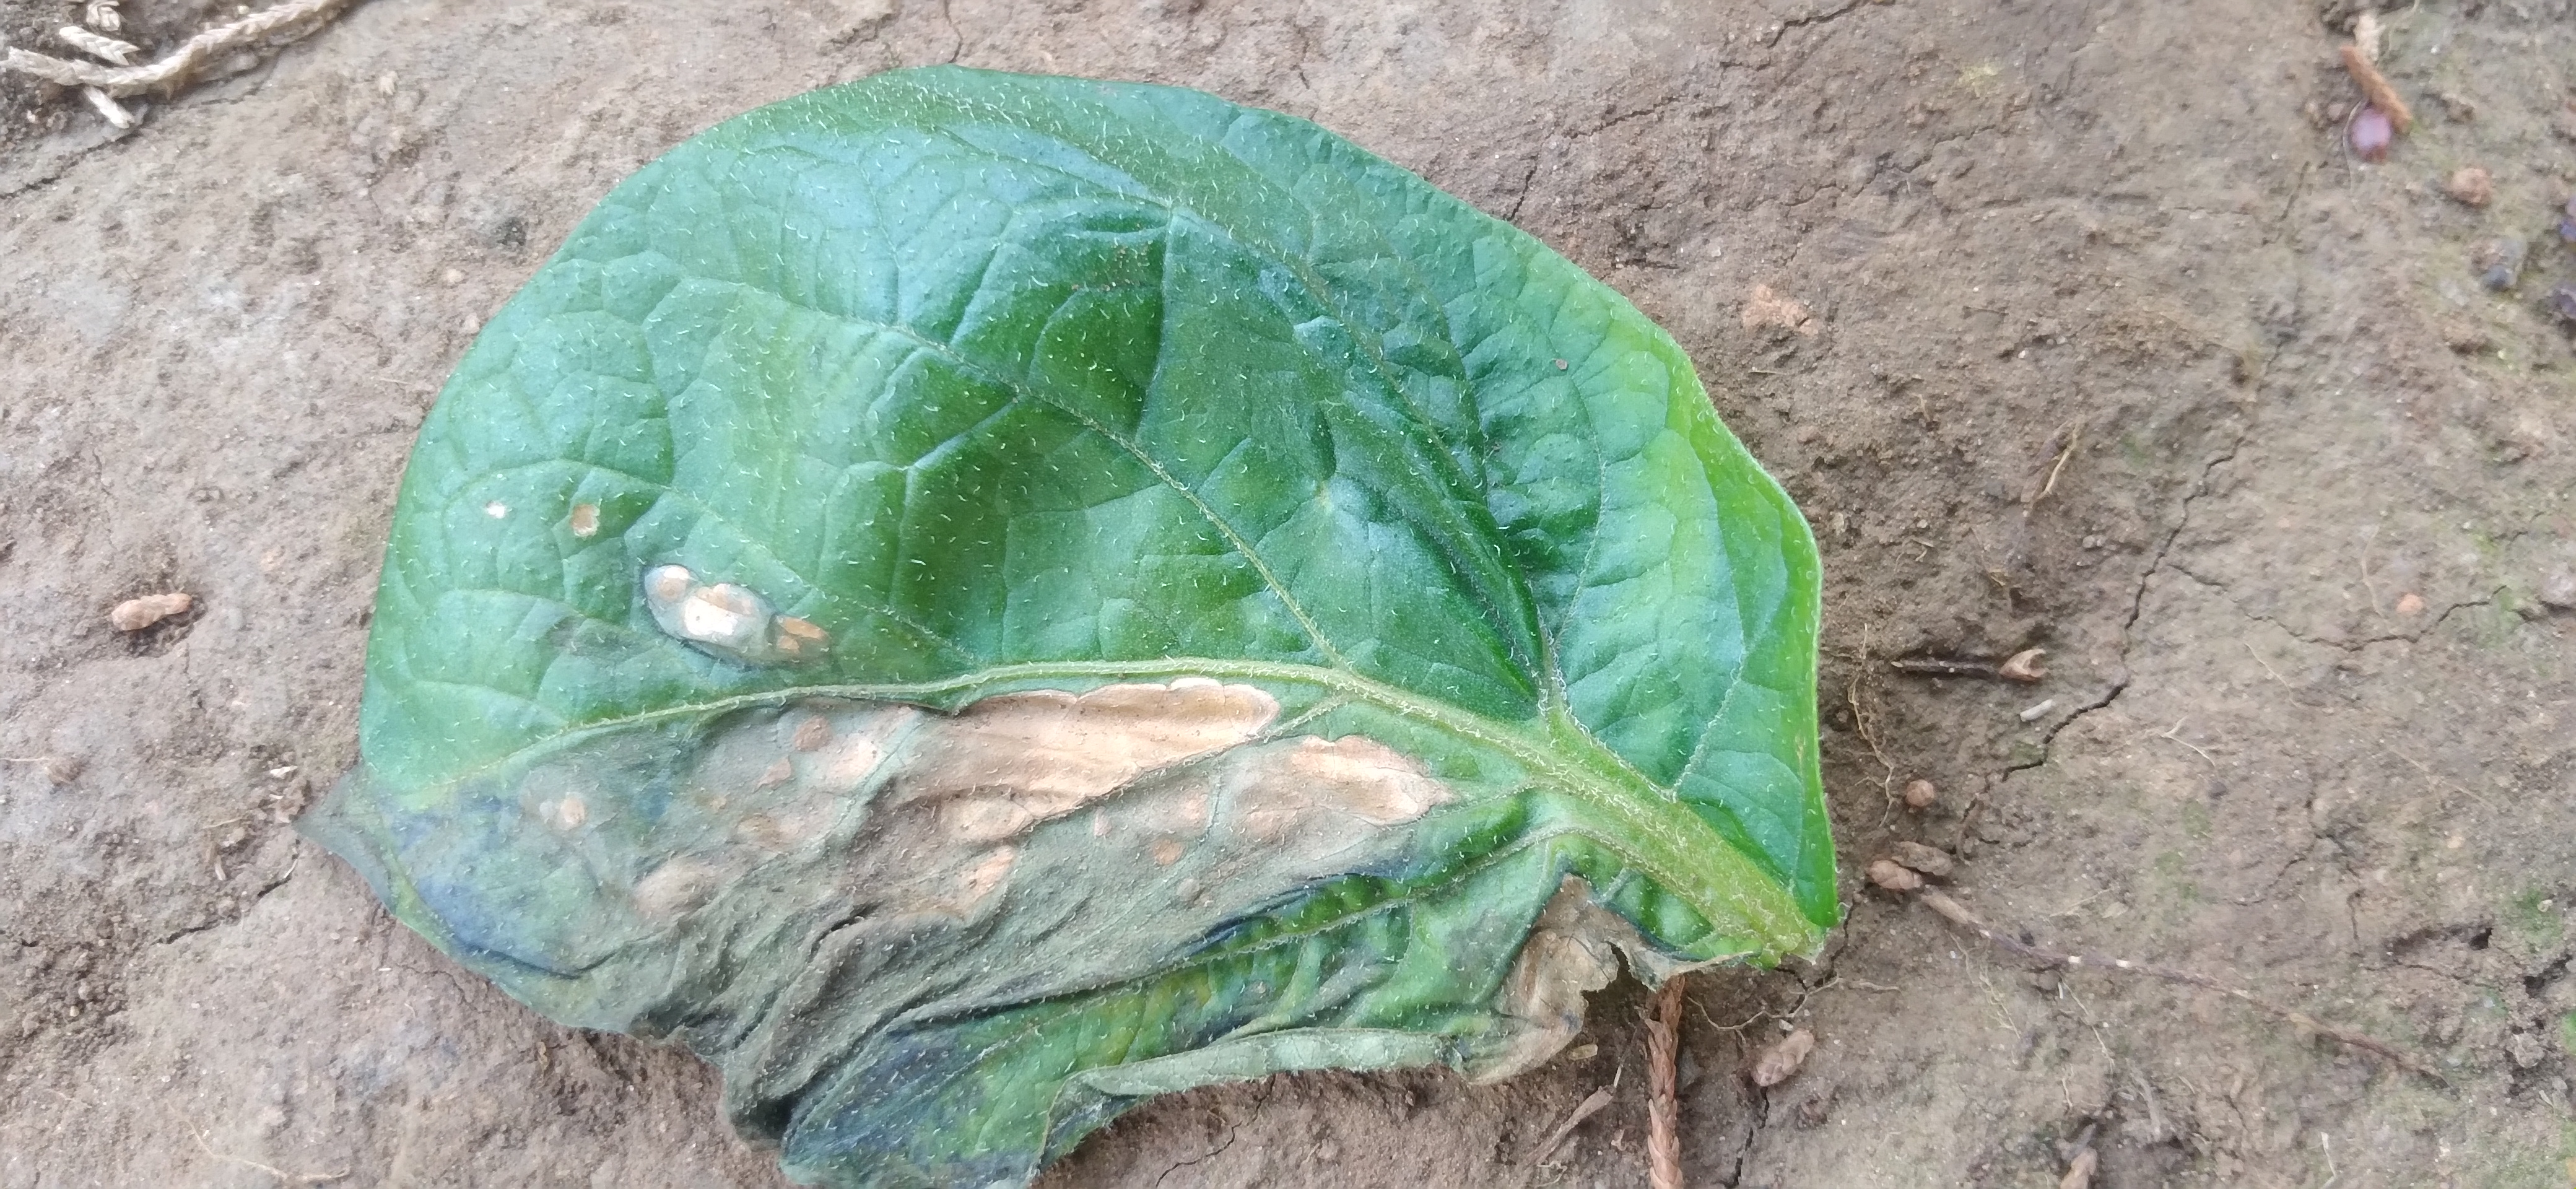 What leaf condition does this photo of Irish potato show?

early blight
